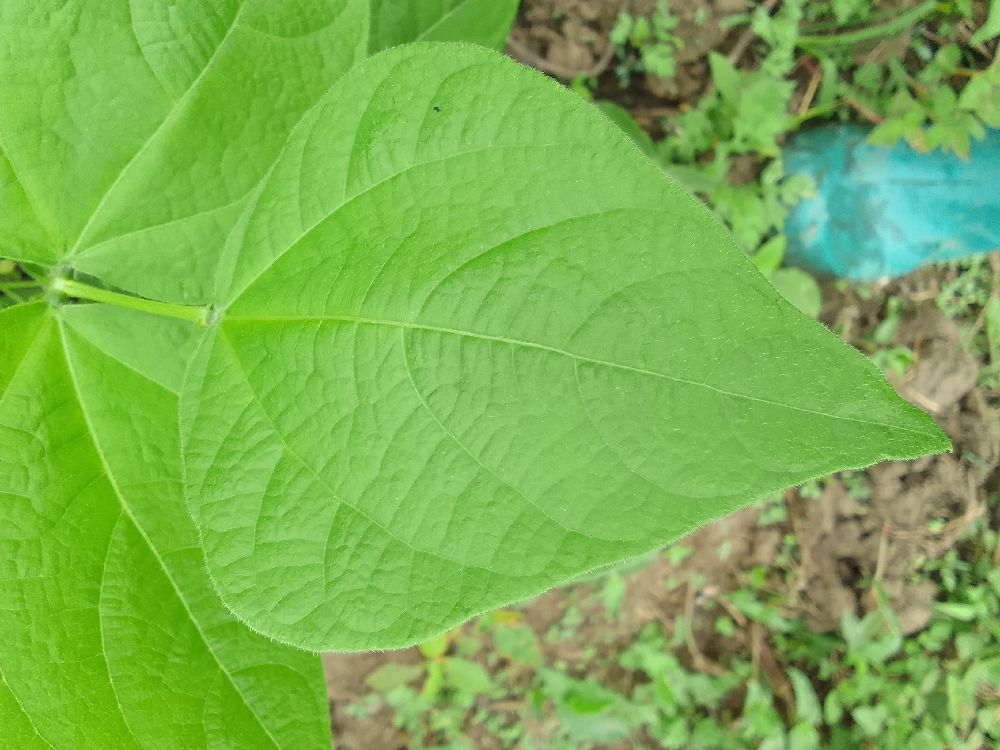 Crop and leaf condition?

common bean, healthy
